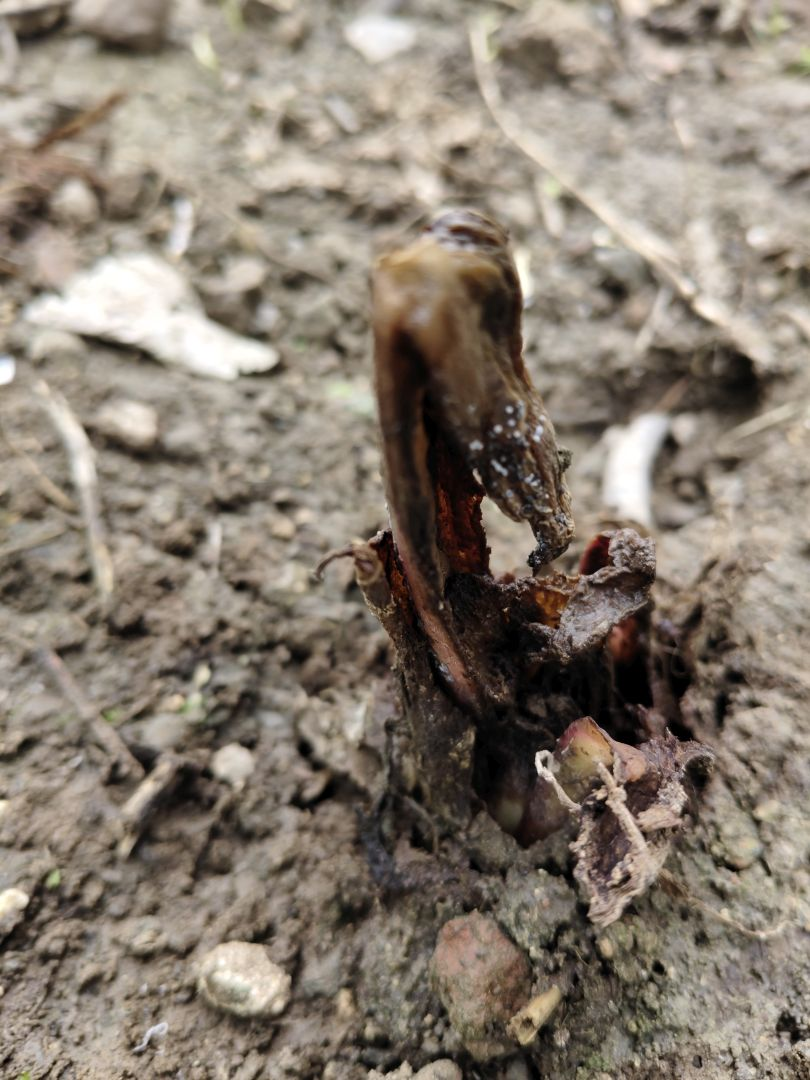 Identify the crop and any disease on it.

taro, root rot
